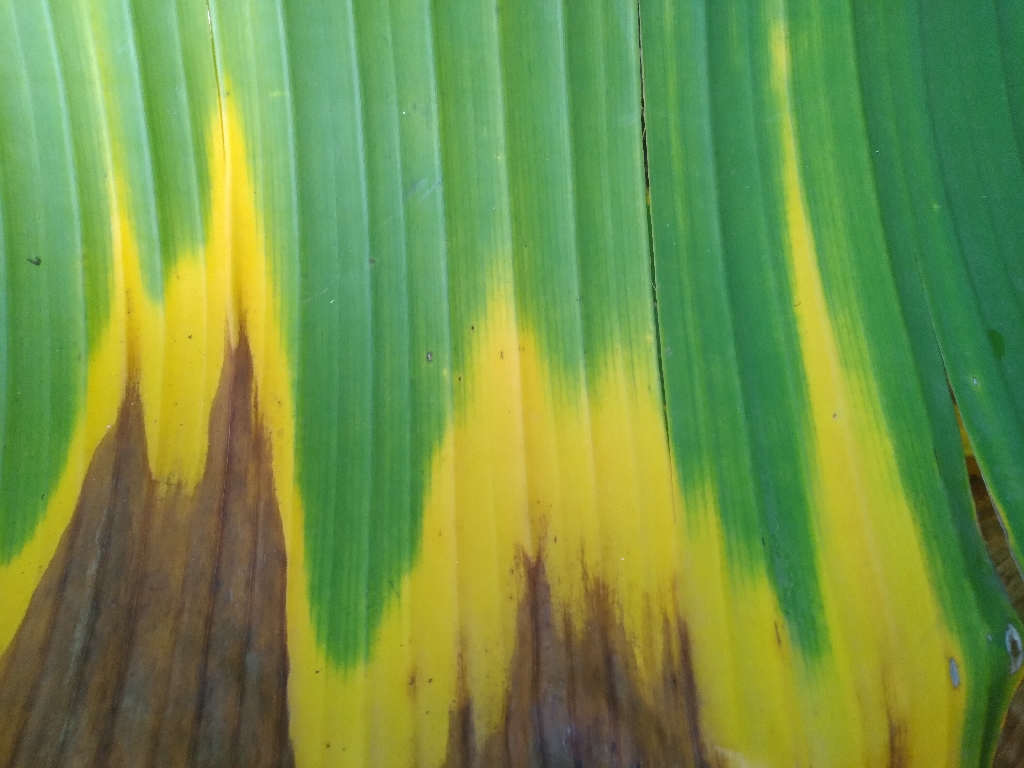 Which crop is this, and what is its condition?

banana, fusarium wilt race 1
